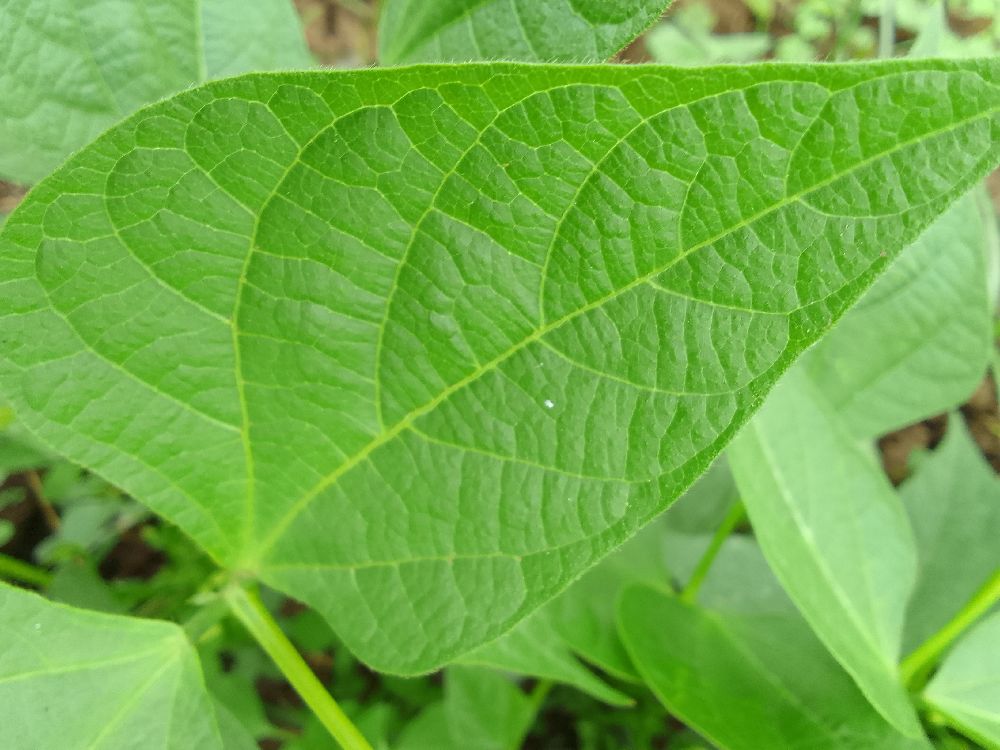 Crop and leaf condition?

common bean, healthy
